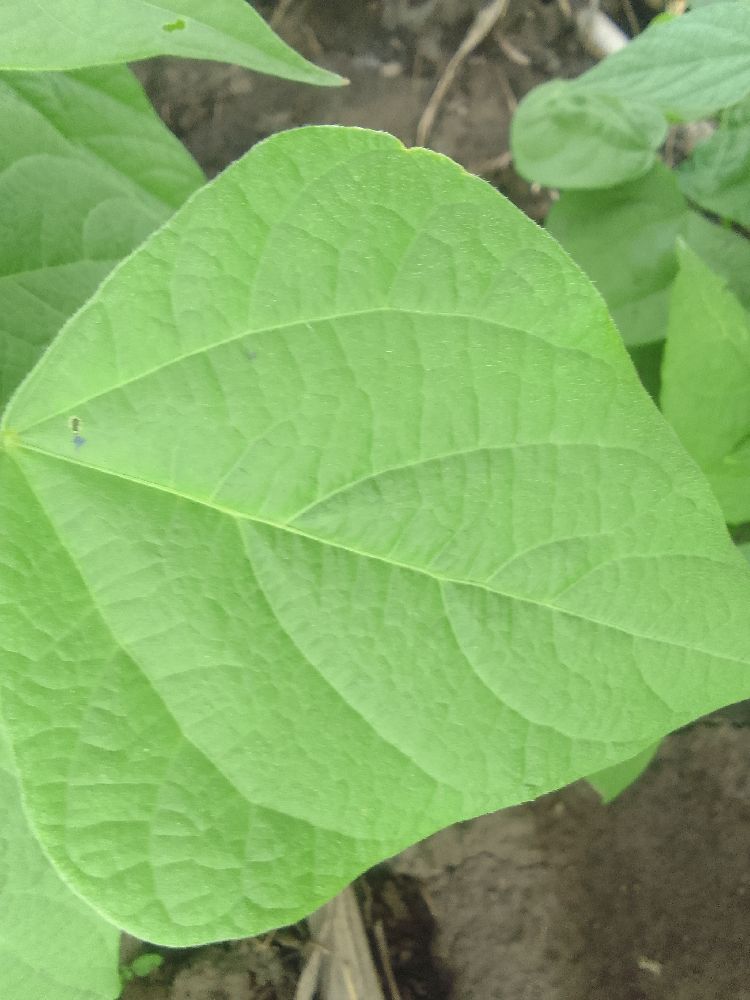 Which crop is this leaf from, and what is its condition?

common bean, healthy
